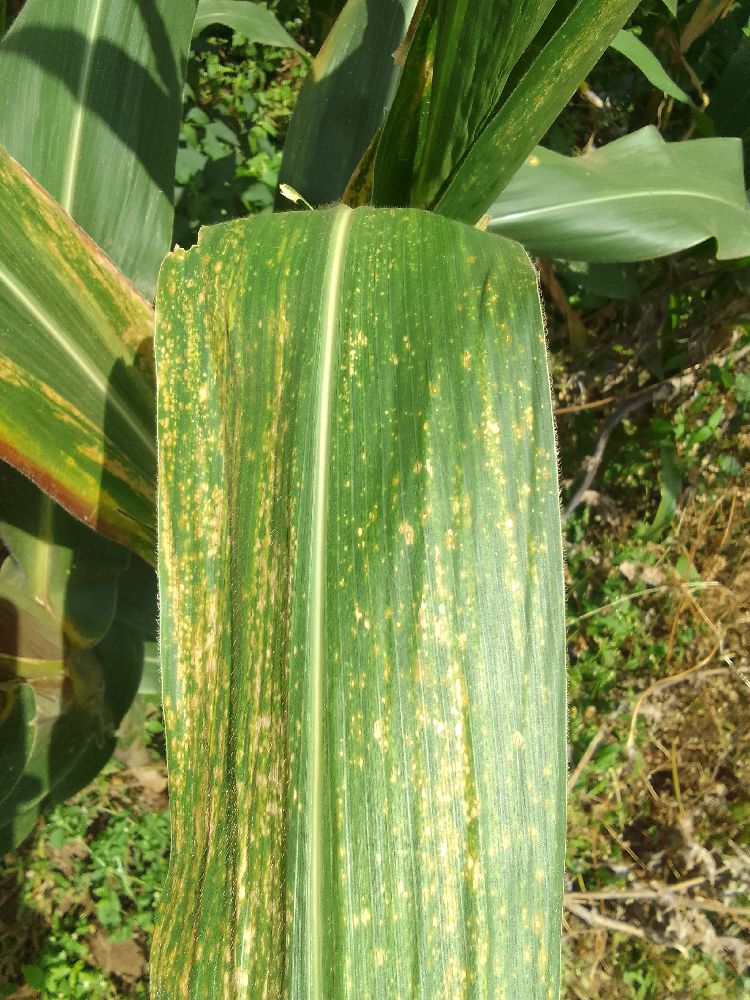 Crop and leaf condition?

maize, maize lethal necrosis
